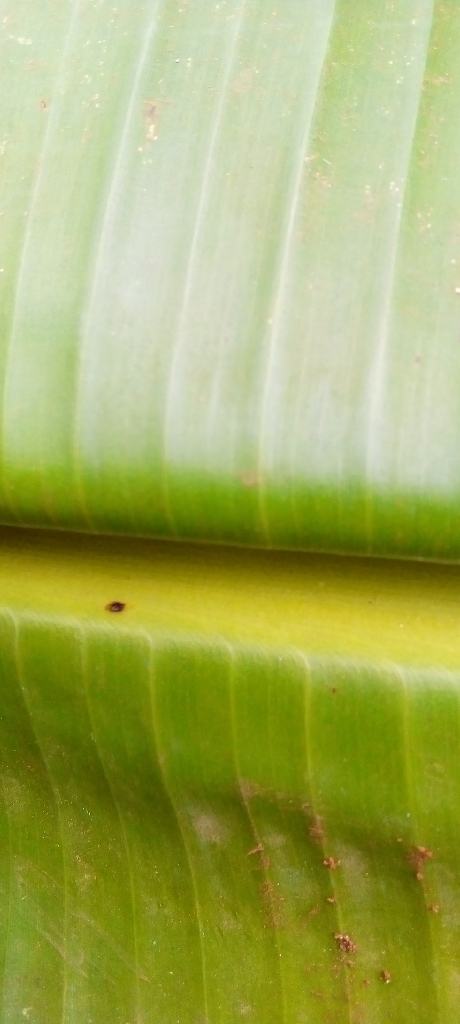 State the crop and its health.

banana, healthy
